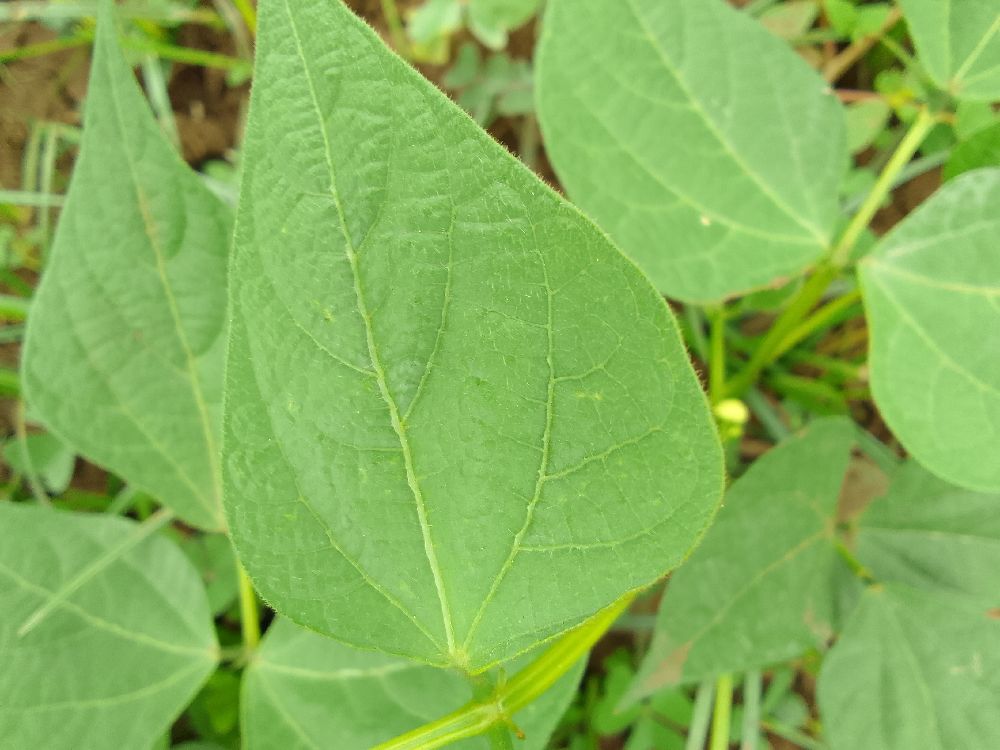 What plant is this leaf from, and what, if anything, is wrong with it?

common bean, healthy
